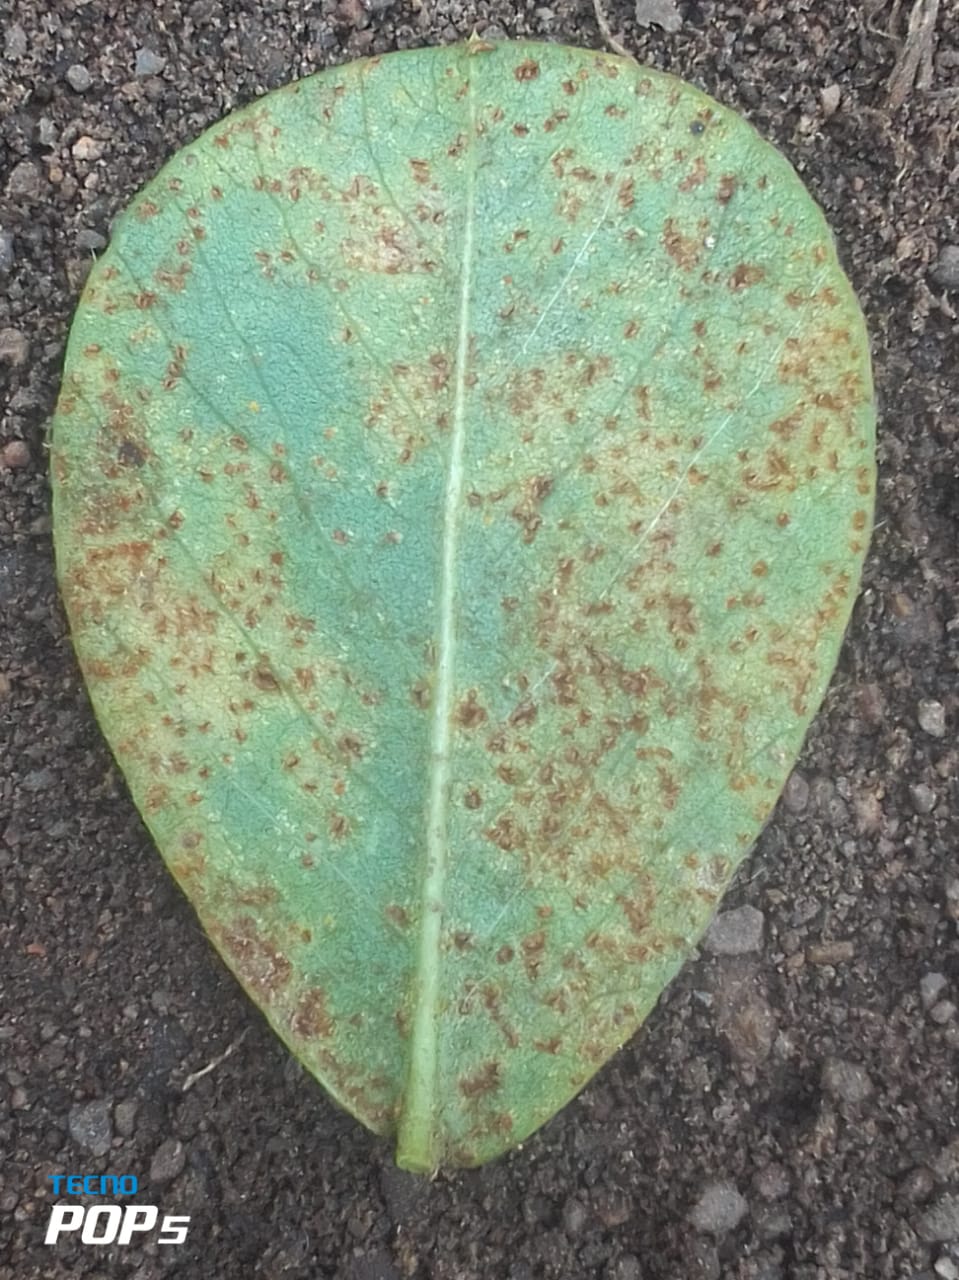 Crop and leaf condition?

peanut, puccinia arachidis
